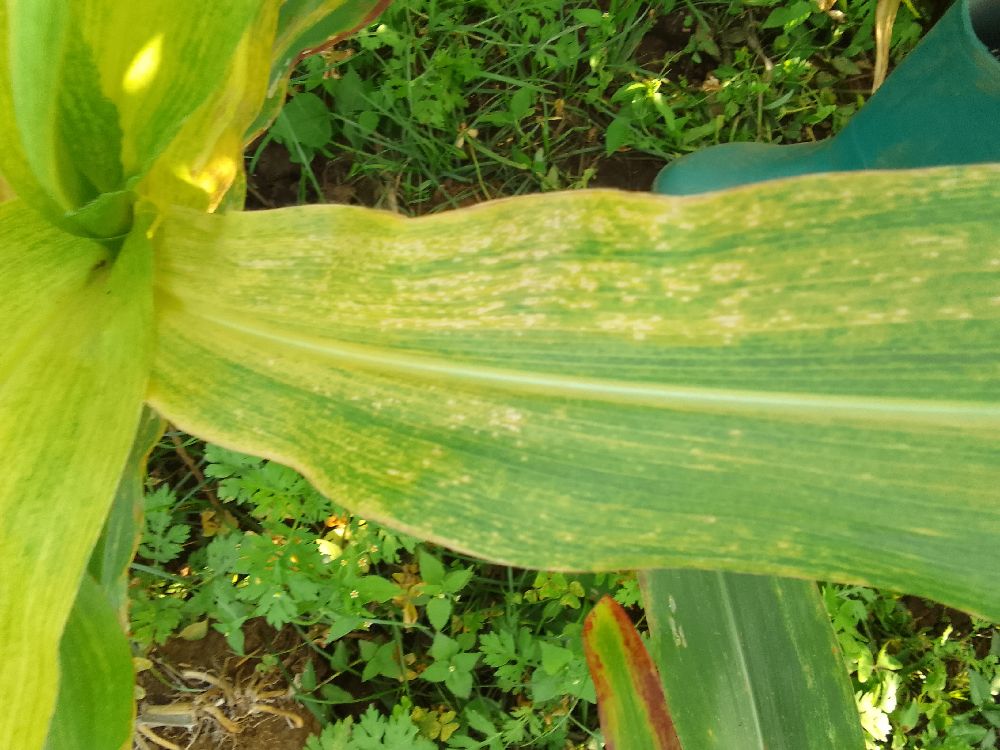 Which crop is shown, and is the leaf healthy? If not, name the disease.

maize, maize lethal necrosis
